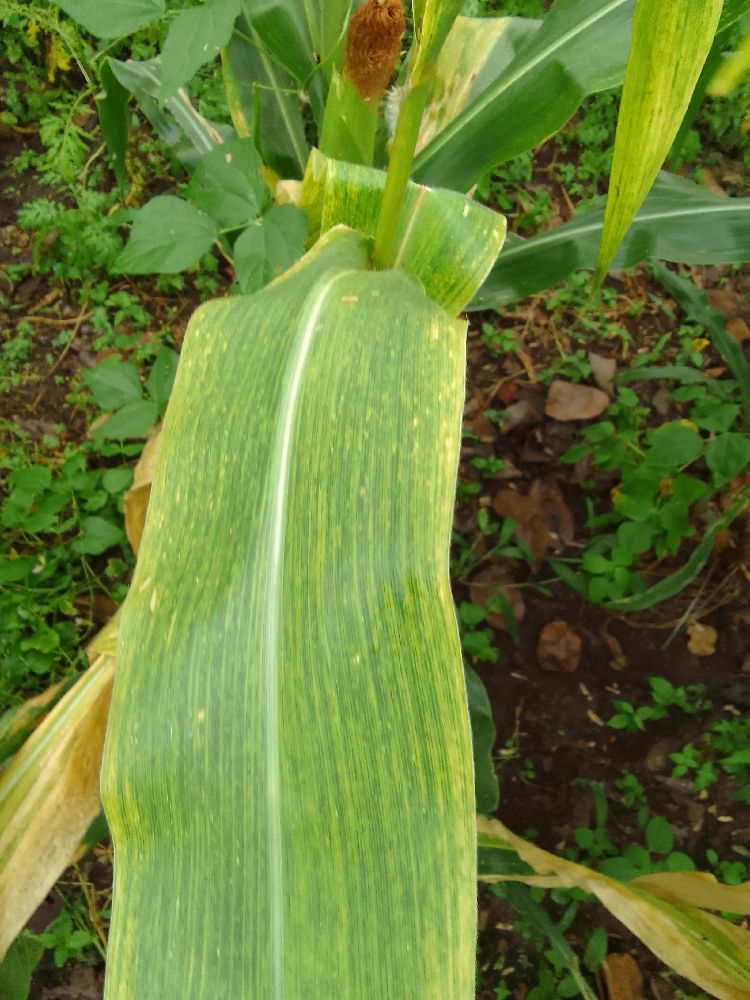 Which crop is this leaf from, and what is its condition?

maize, maize lethal necrosis
